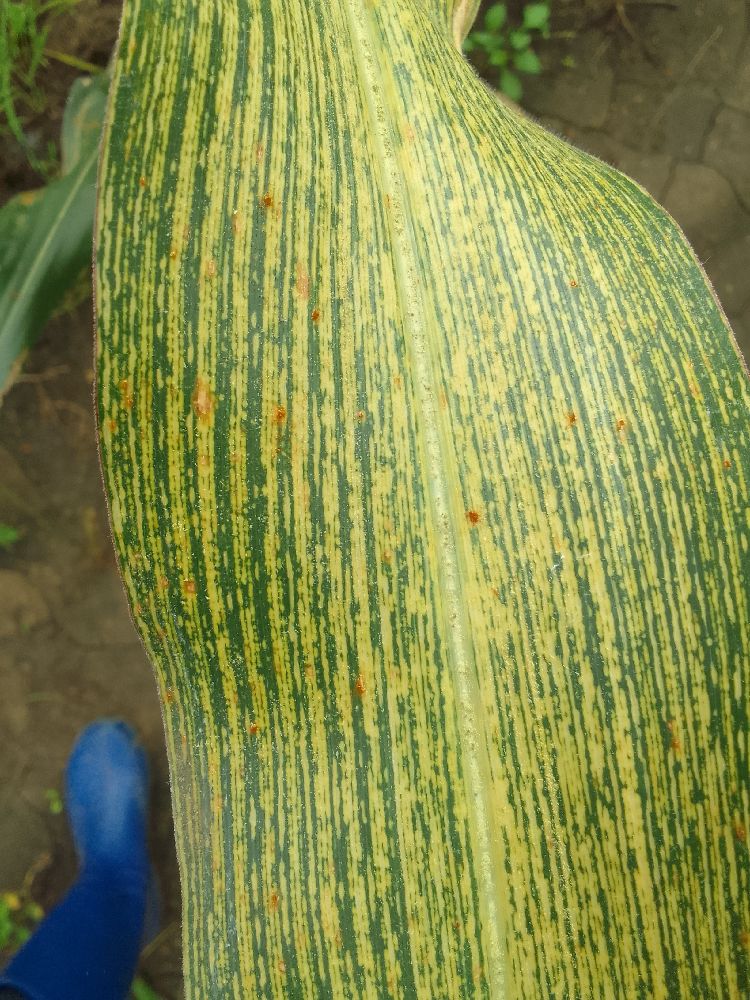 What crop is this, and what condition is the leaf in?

maize, maize streak virus
